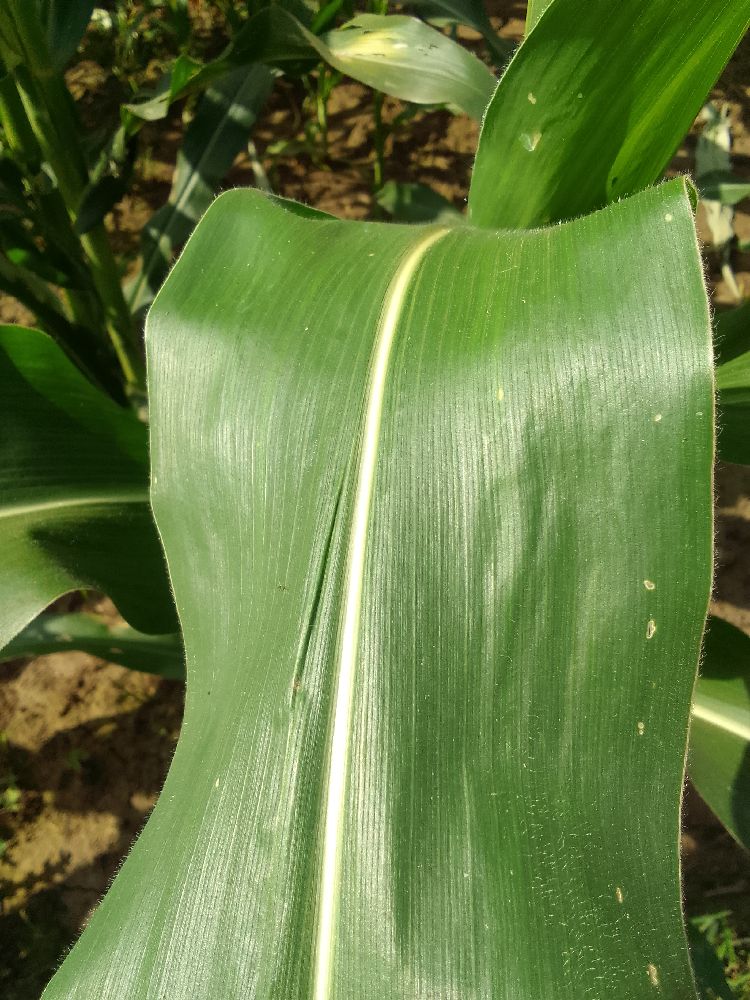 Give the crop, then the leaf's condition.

maize, healthy
